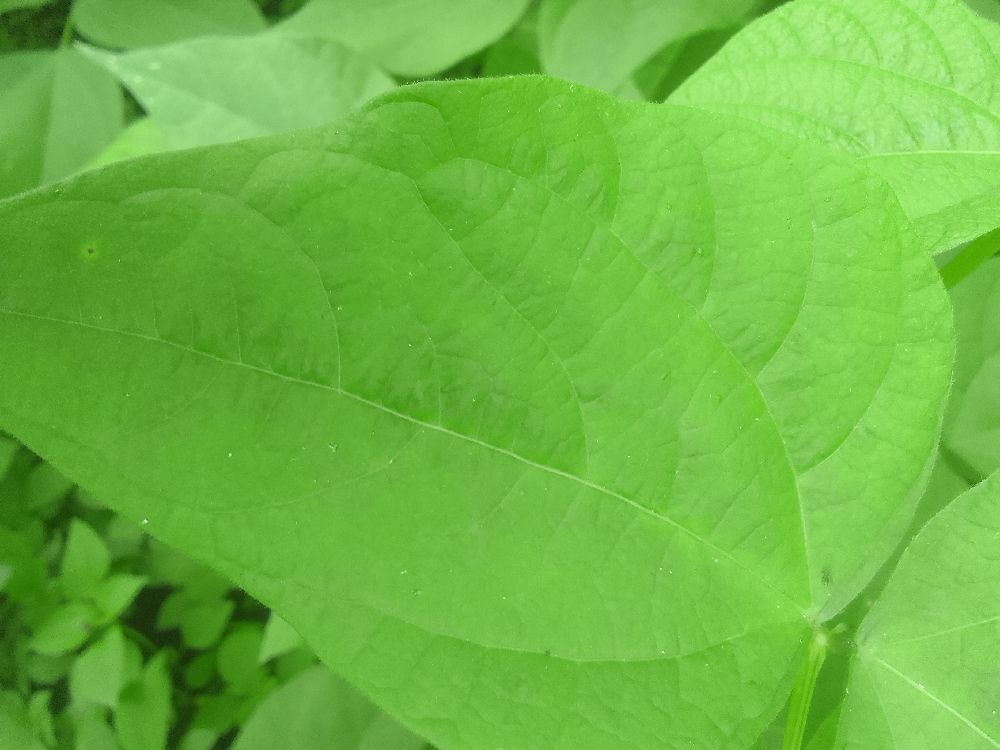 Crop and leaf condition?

common bean, healthy
